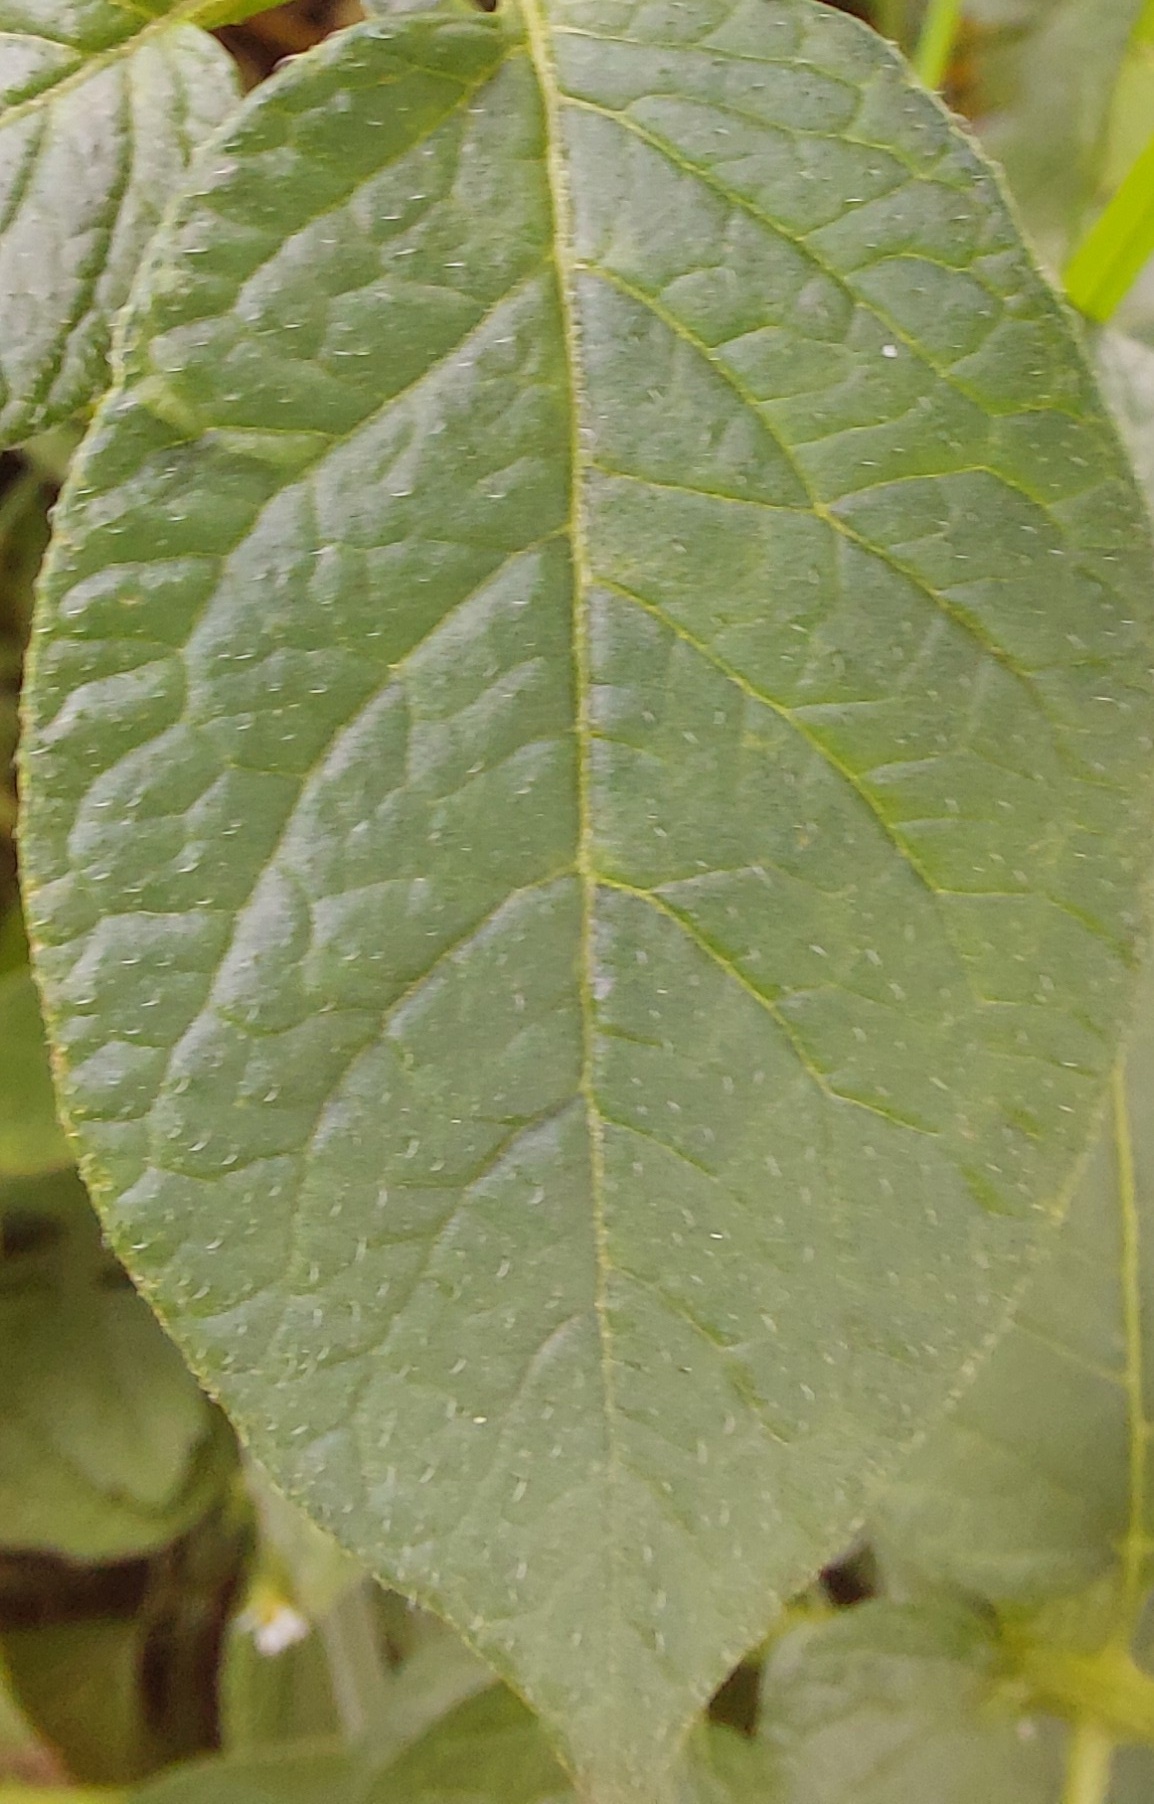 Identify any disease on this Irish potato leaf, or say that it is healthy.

healthy
